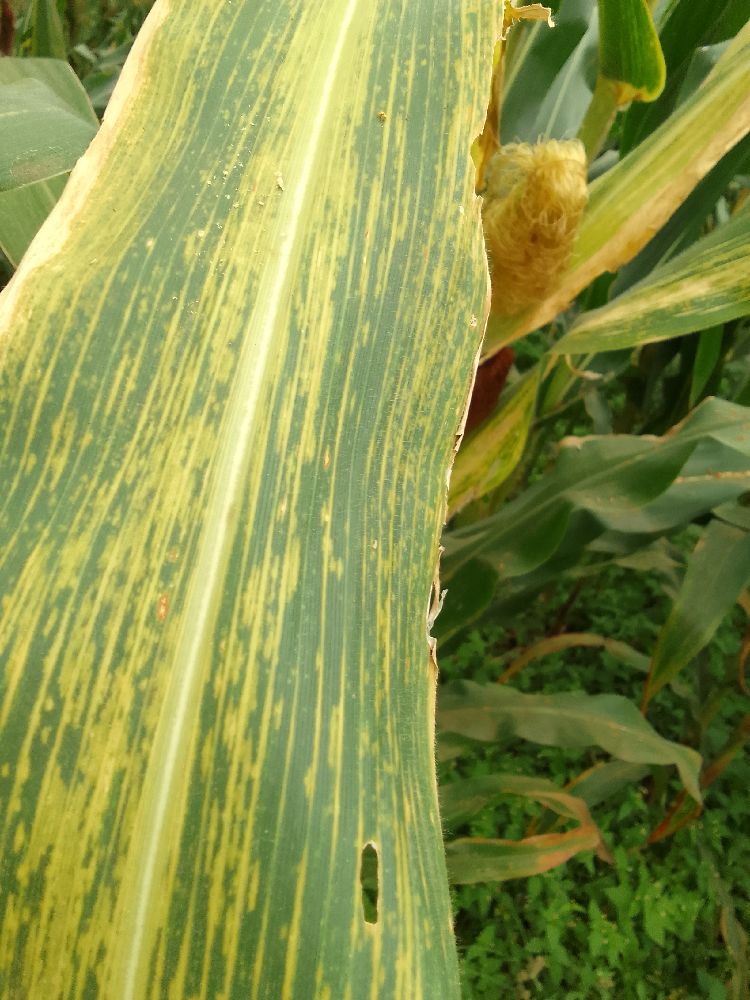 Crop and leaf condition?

maize, maize lethal necrosis
